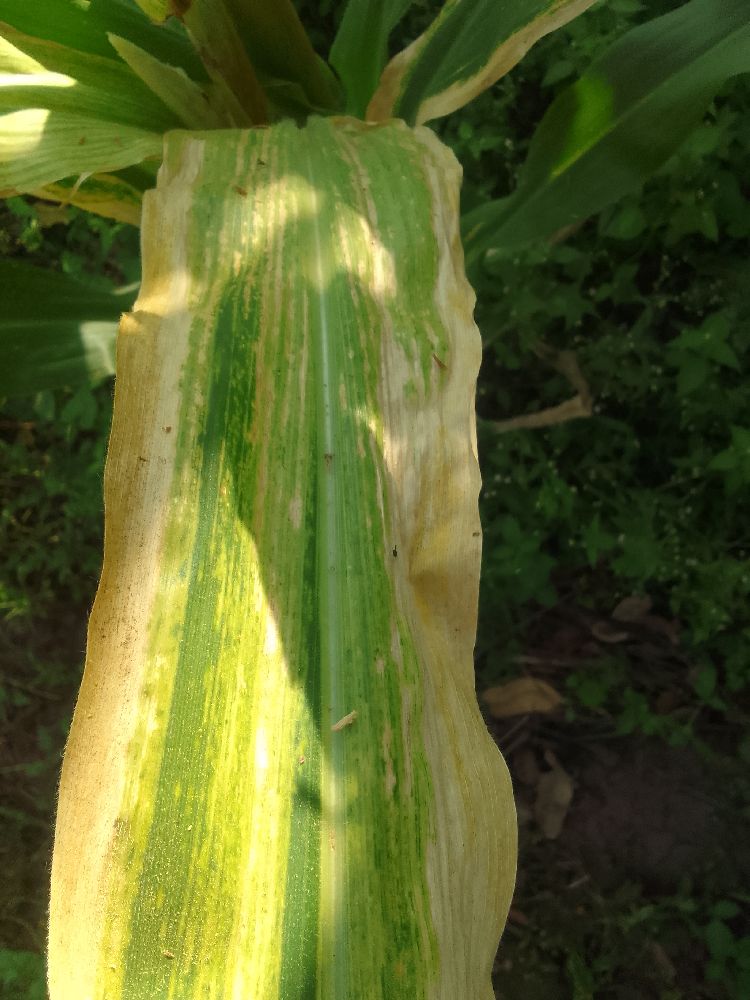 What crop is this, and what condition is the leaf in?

maize, maize lethal necrosis
